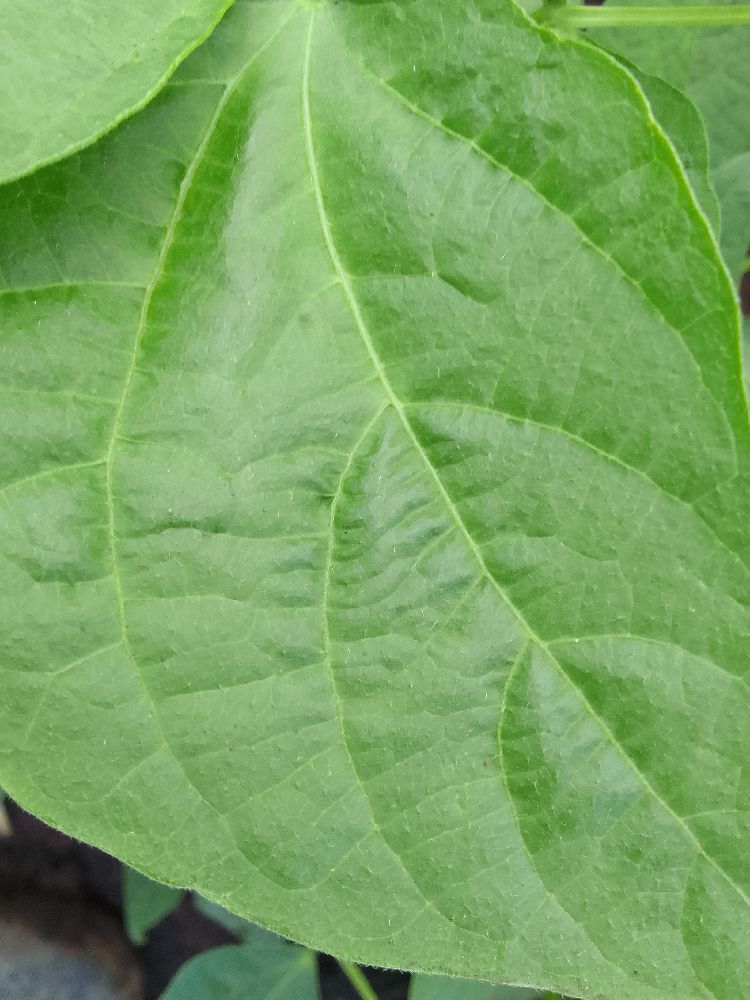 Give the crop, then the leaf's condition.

common bean, healthy
